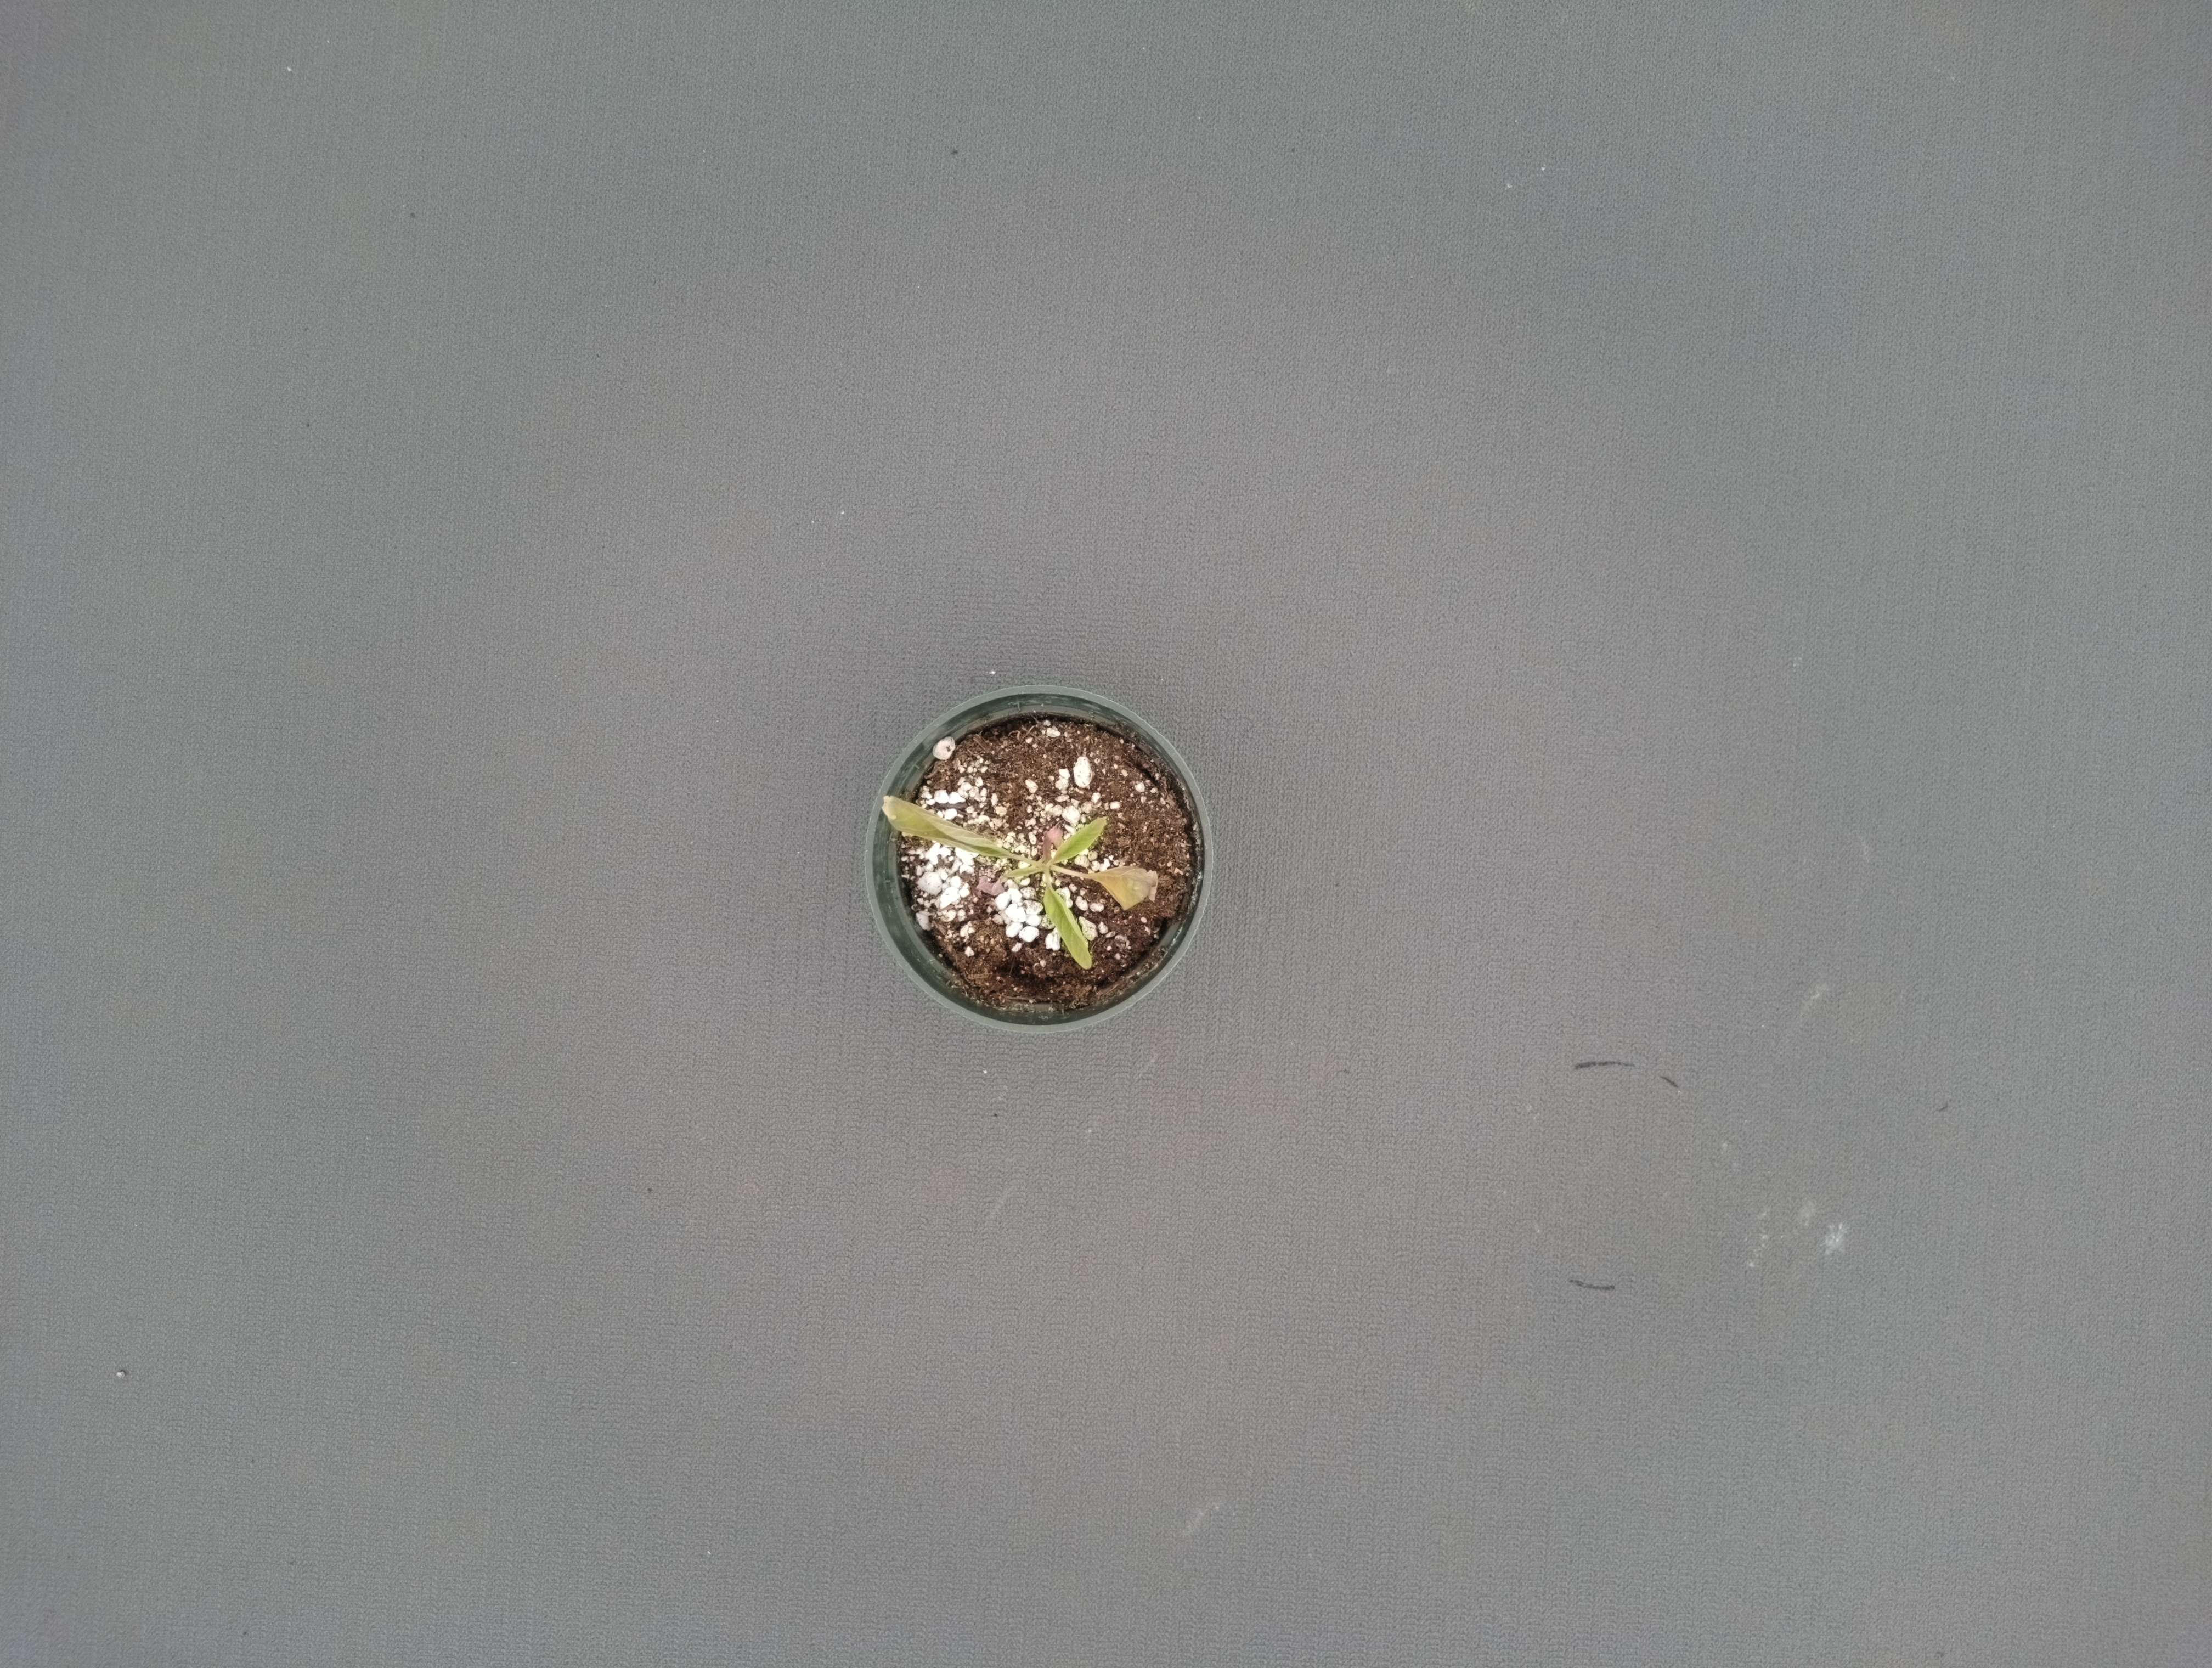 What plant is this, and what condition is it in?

waterhemp, foliar distortion
